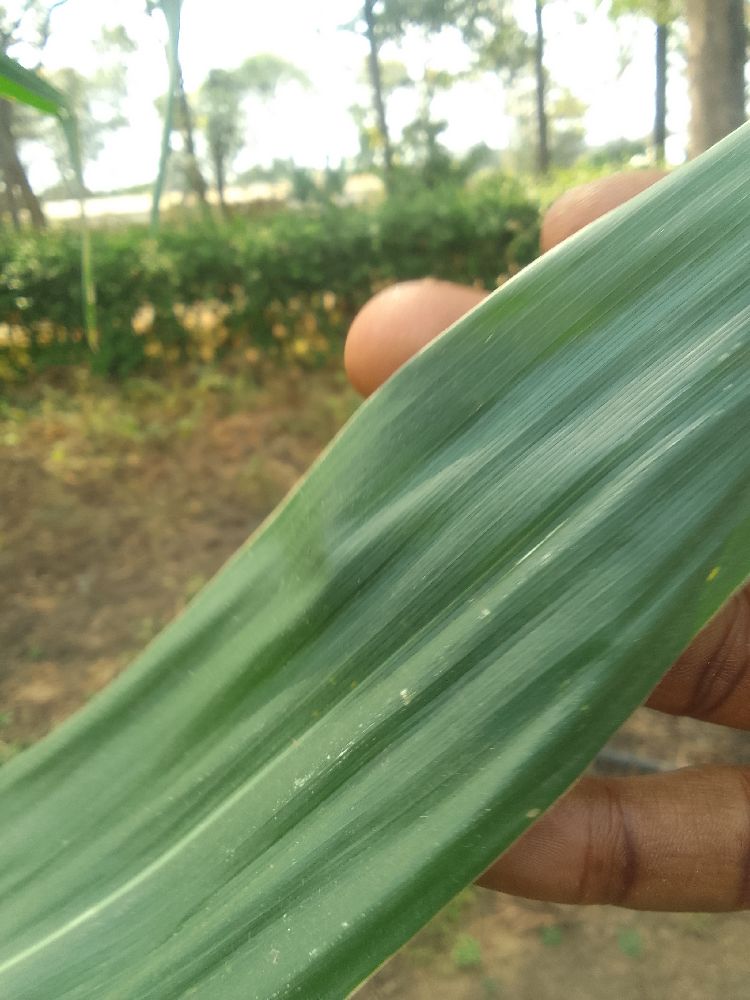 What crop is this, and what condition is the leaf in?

maize, healthy
